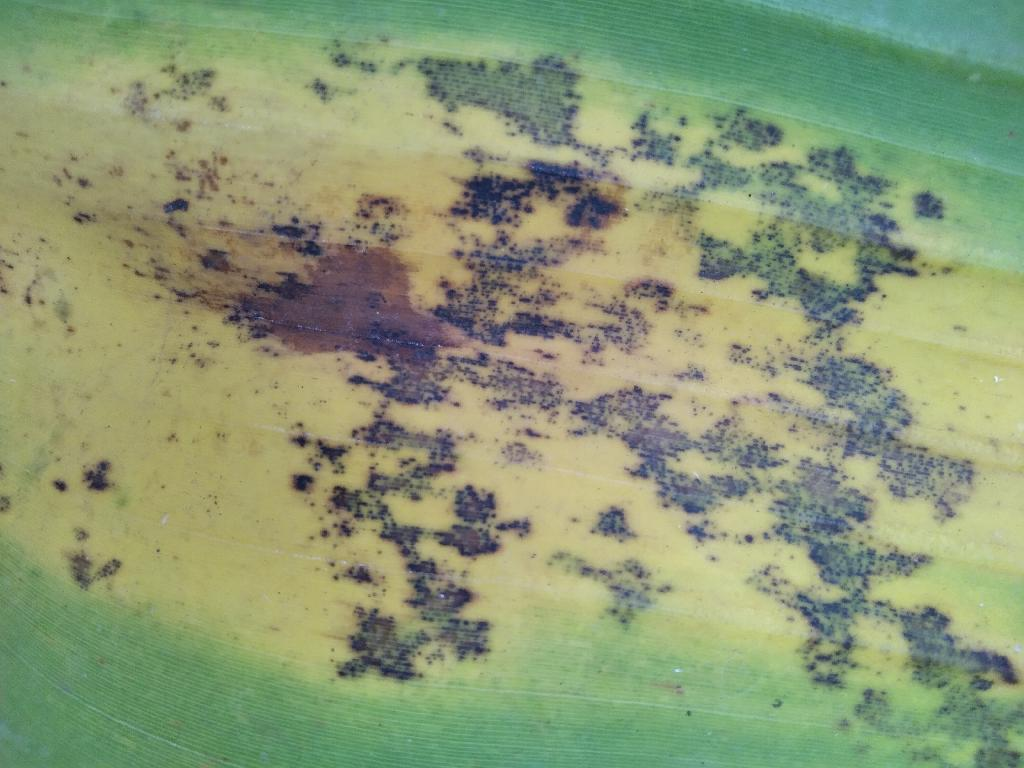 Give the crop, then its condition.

banana, black sigatoka
